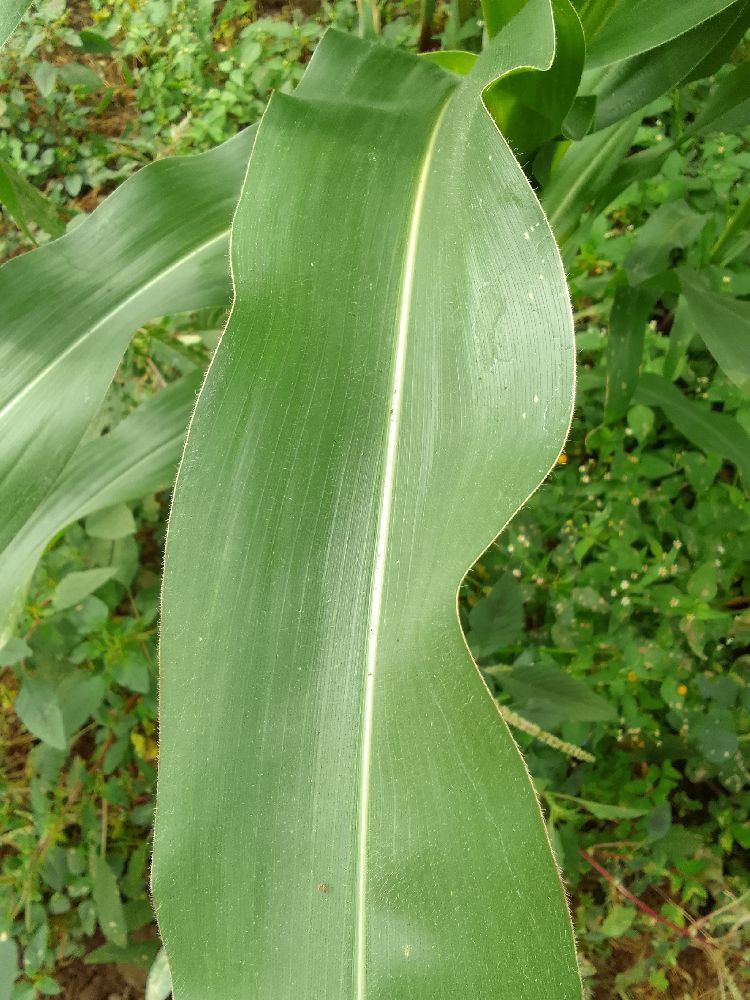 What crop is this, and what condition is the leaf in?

maize, healthy
